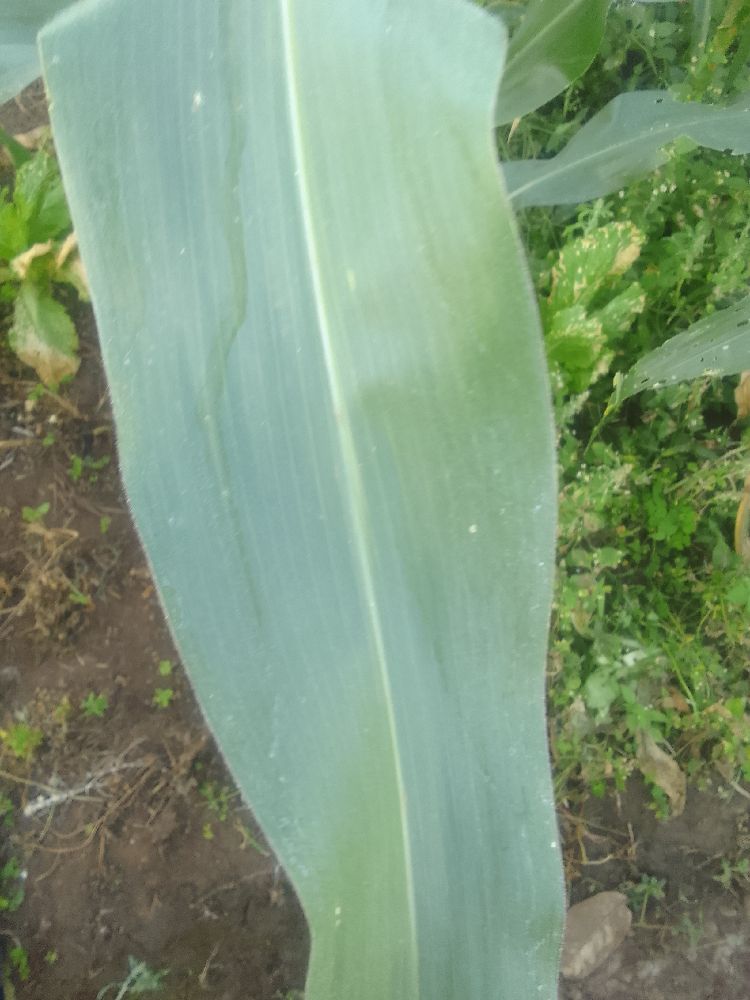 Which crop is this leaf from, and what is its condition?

maize, healthy
